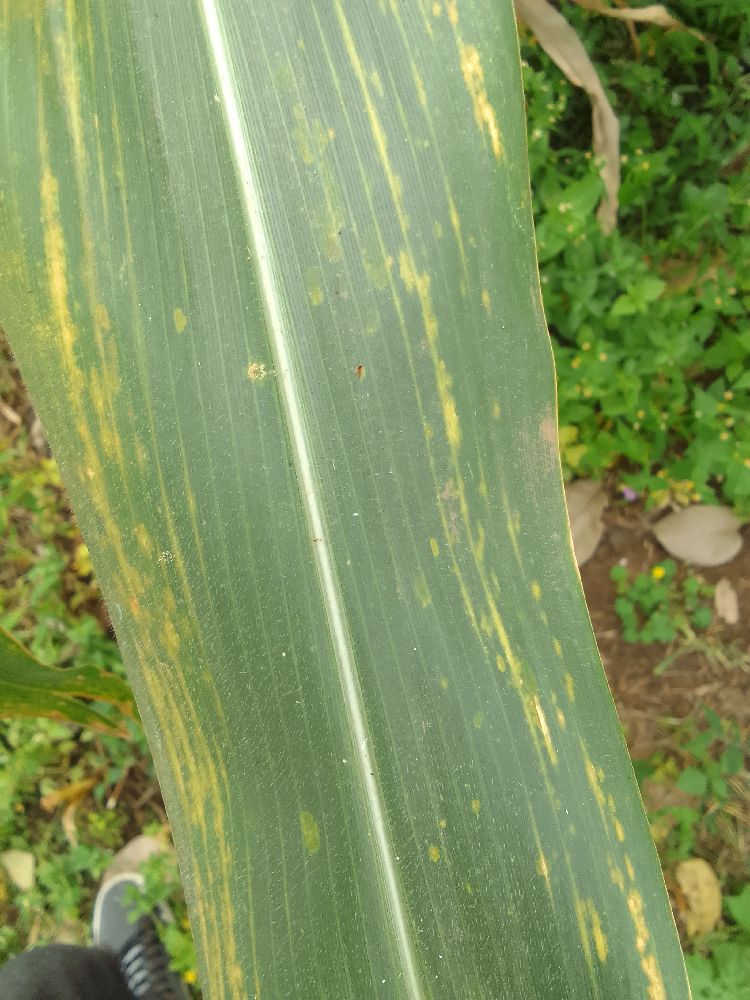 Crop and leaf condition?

maize, maize lethal necrosis
